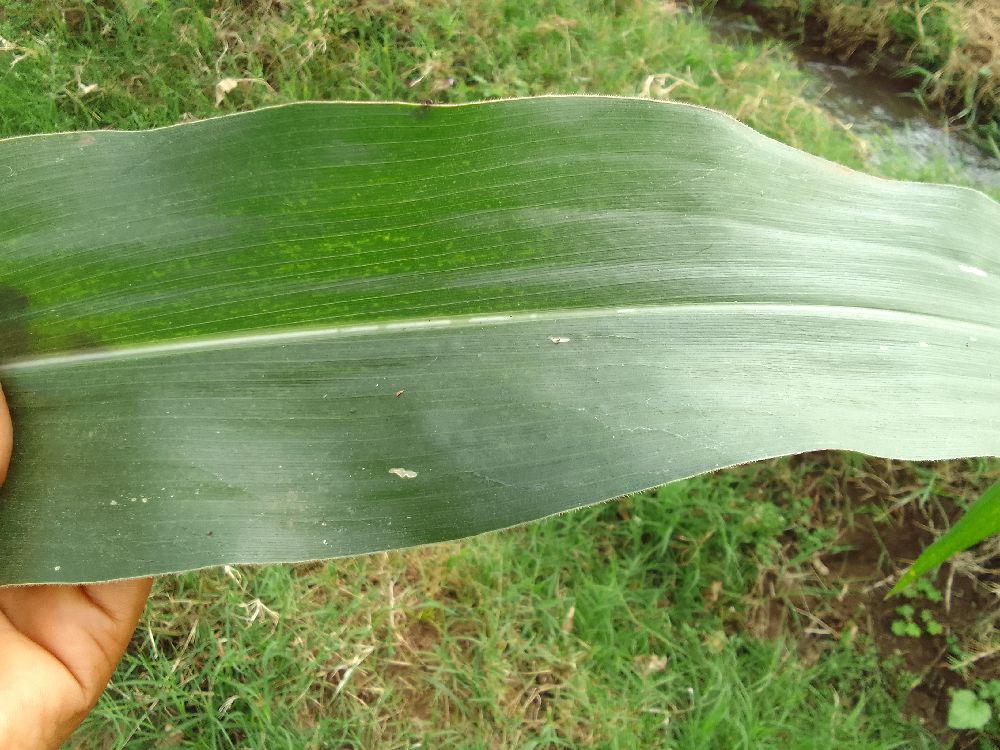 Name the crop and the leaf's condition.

maize, healthy
